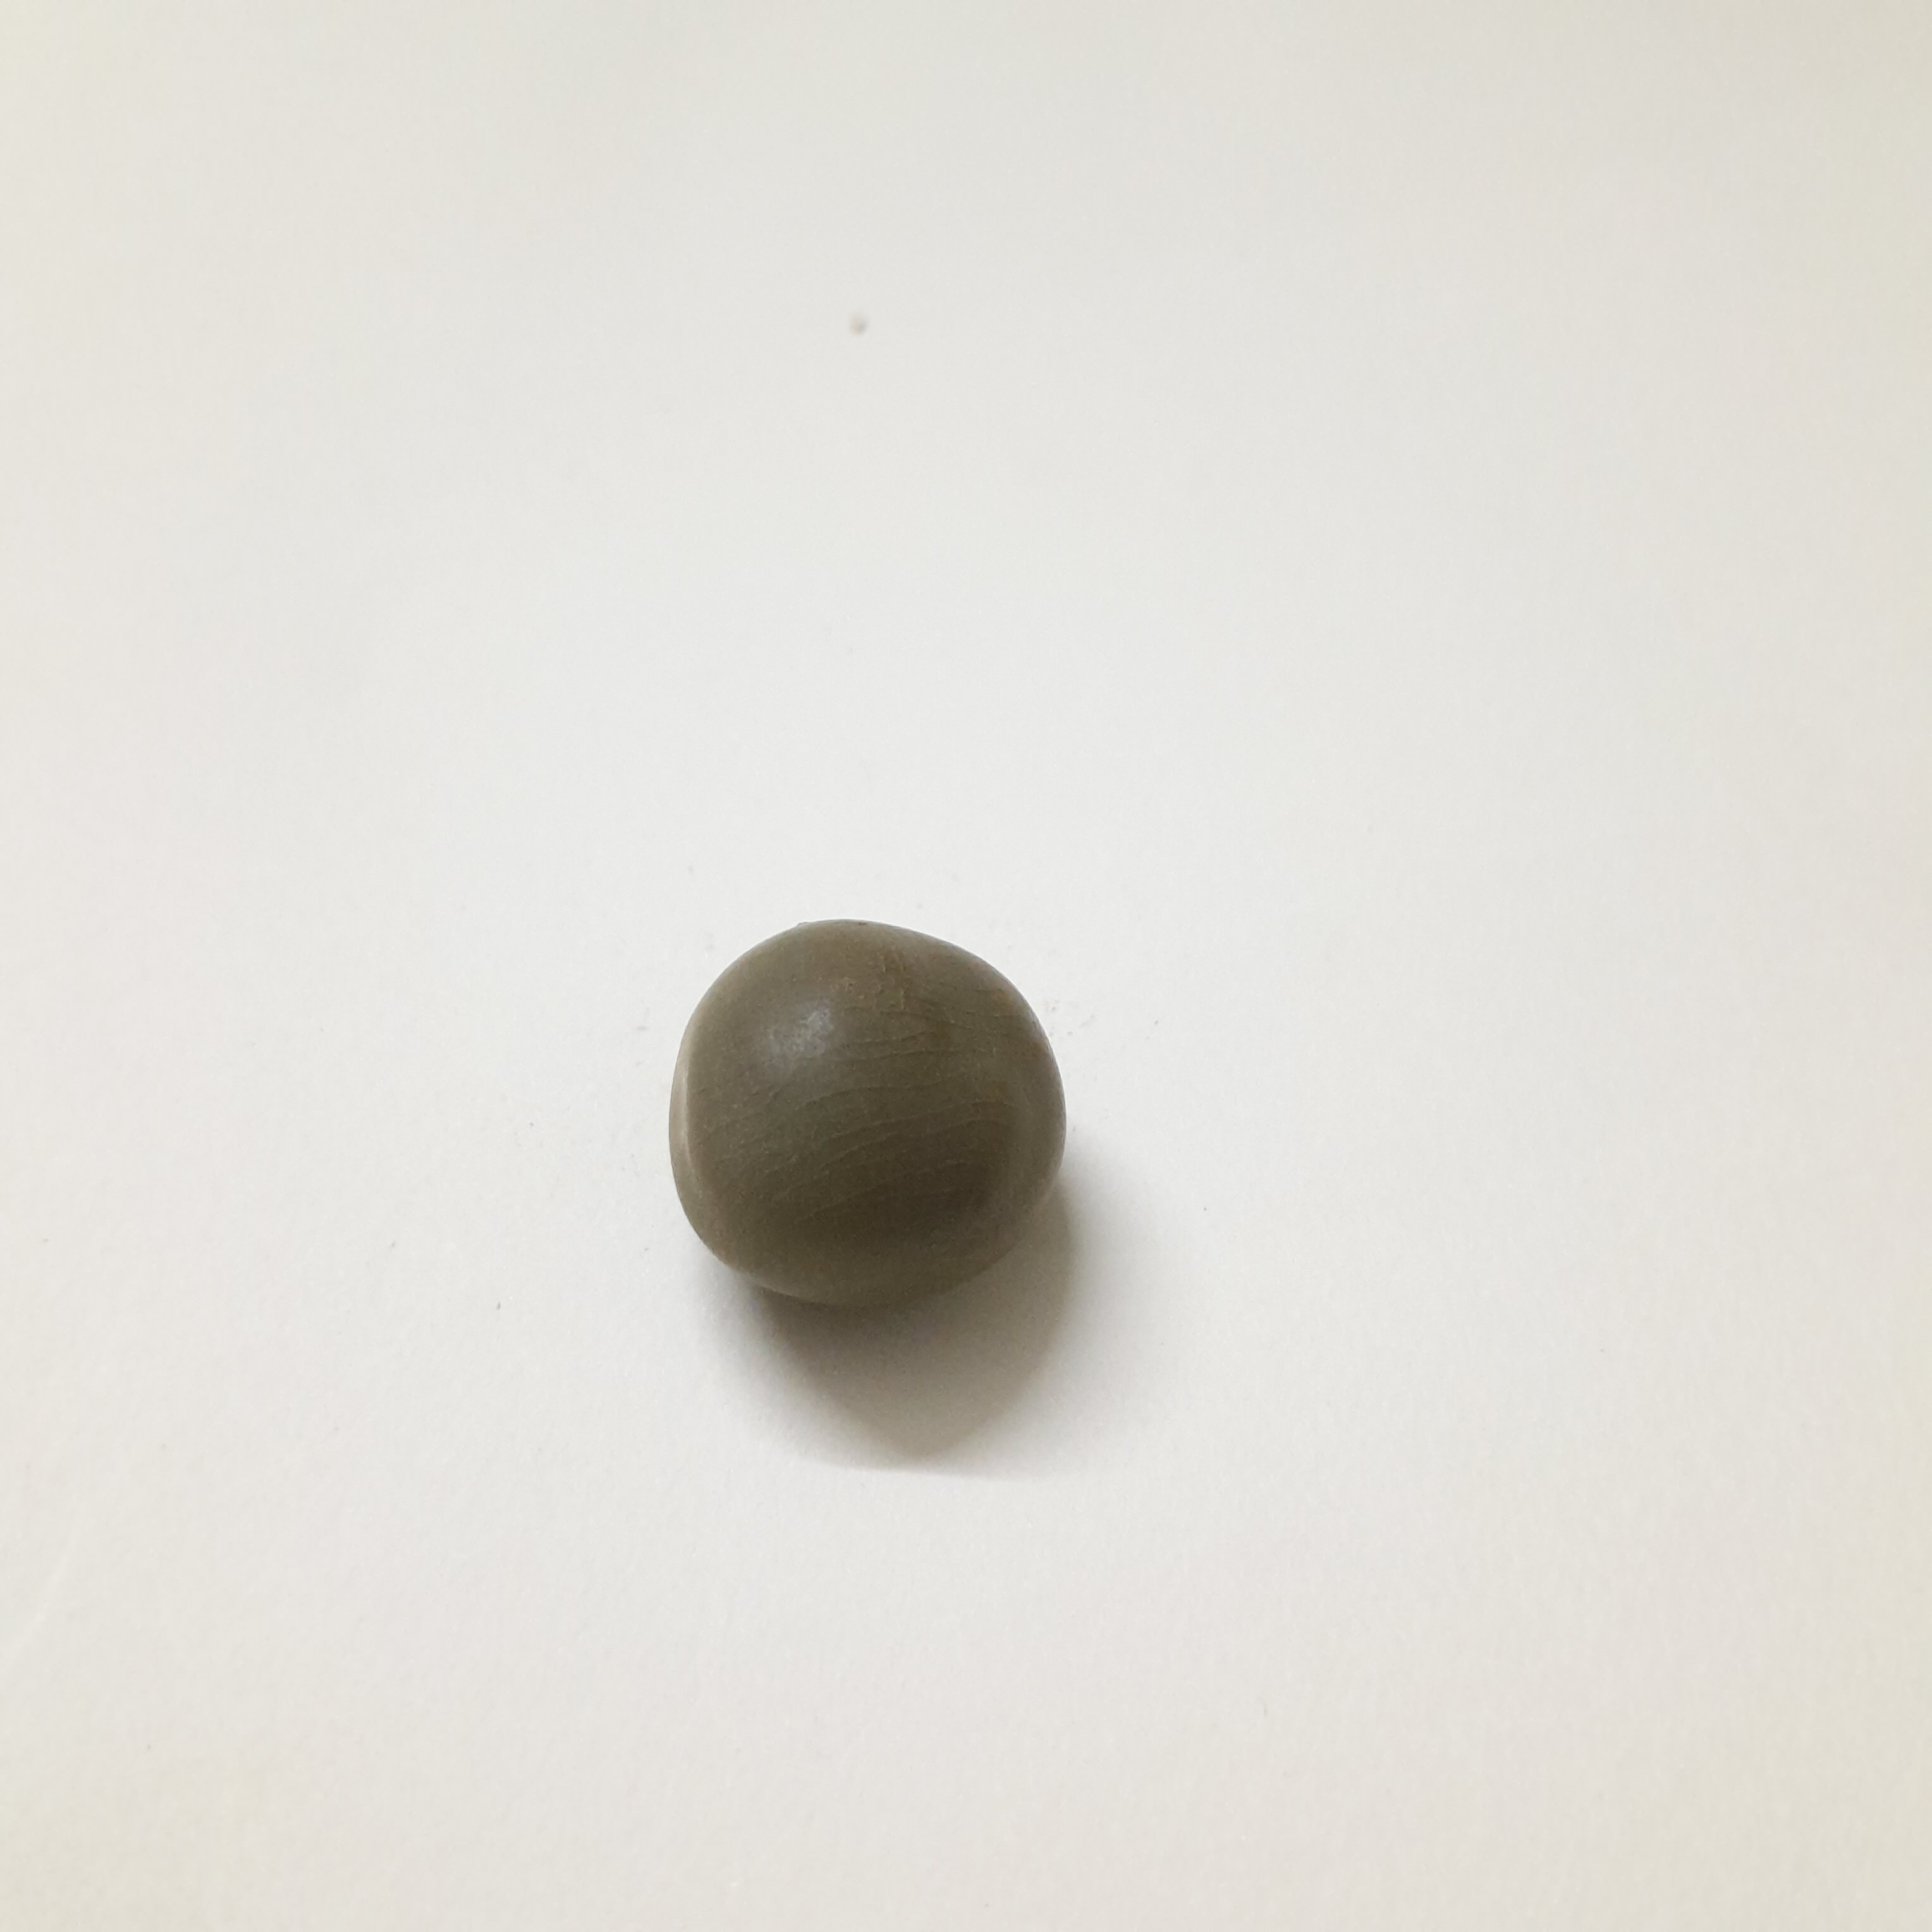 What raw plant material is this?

sagargota
